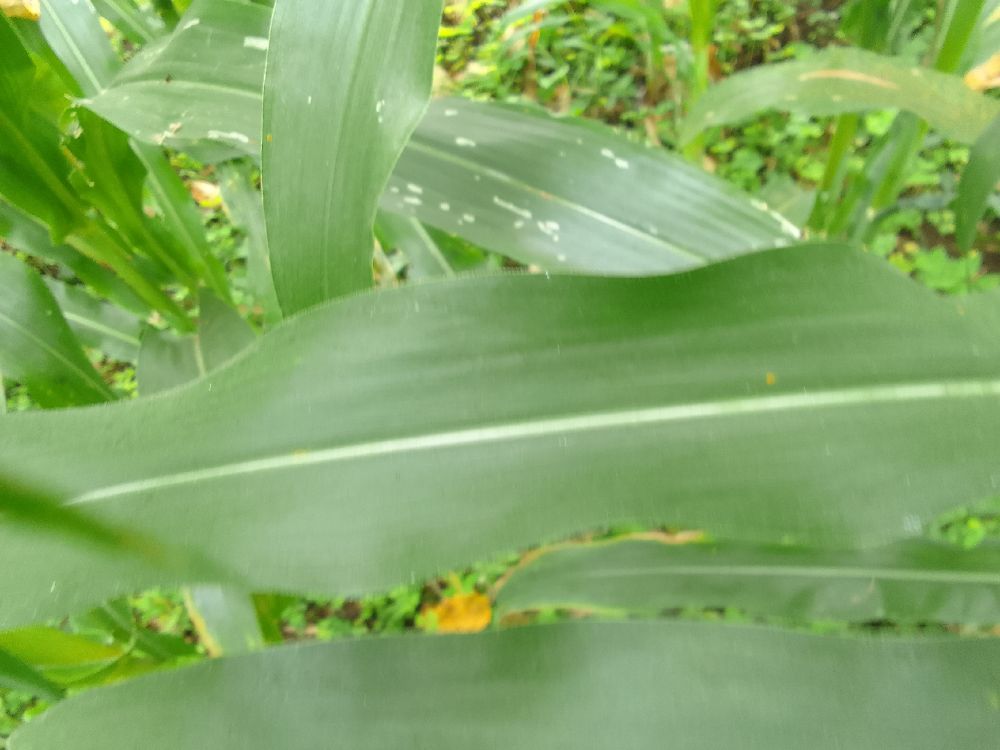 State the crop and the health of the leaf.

maize, healthy
